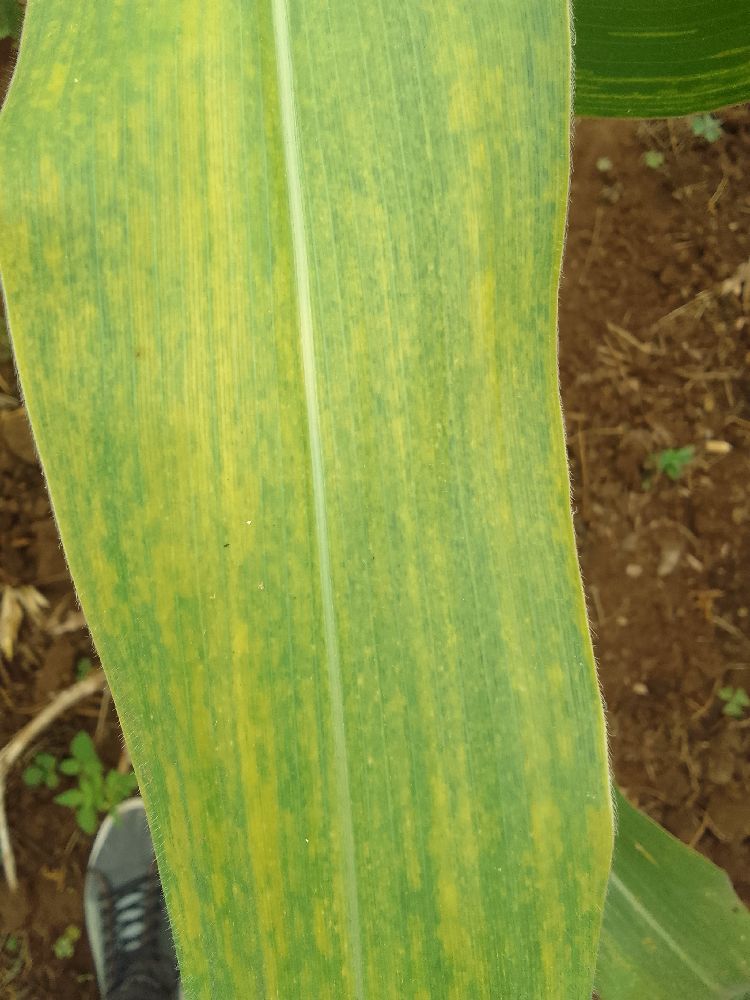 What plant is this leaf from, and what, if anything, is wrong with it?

maize, maize lethal necrosis
